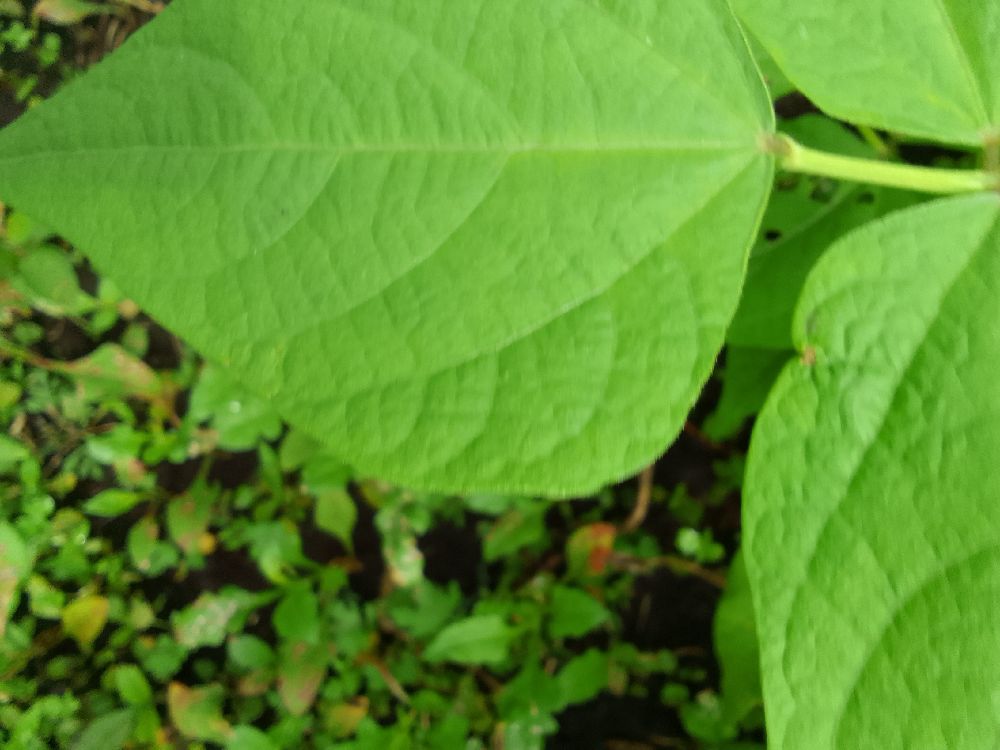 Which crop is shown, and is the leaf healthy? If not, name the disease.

common bean, healthy
